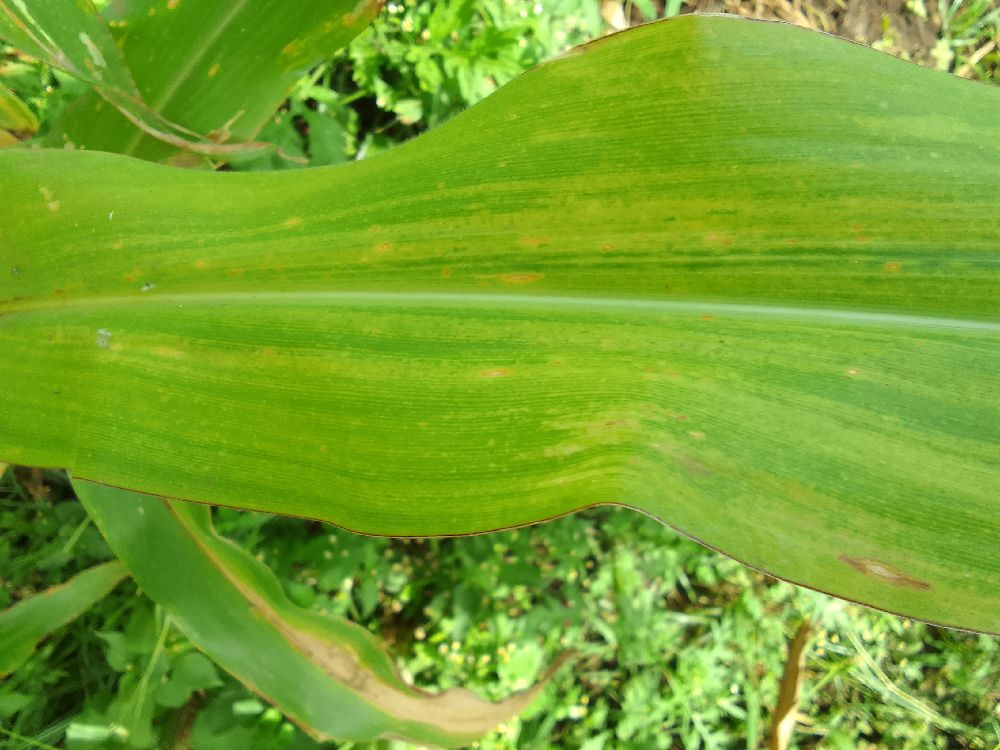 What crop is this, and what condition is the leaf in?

maize, maize lethal necrosis
